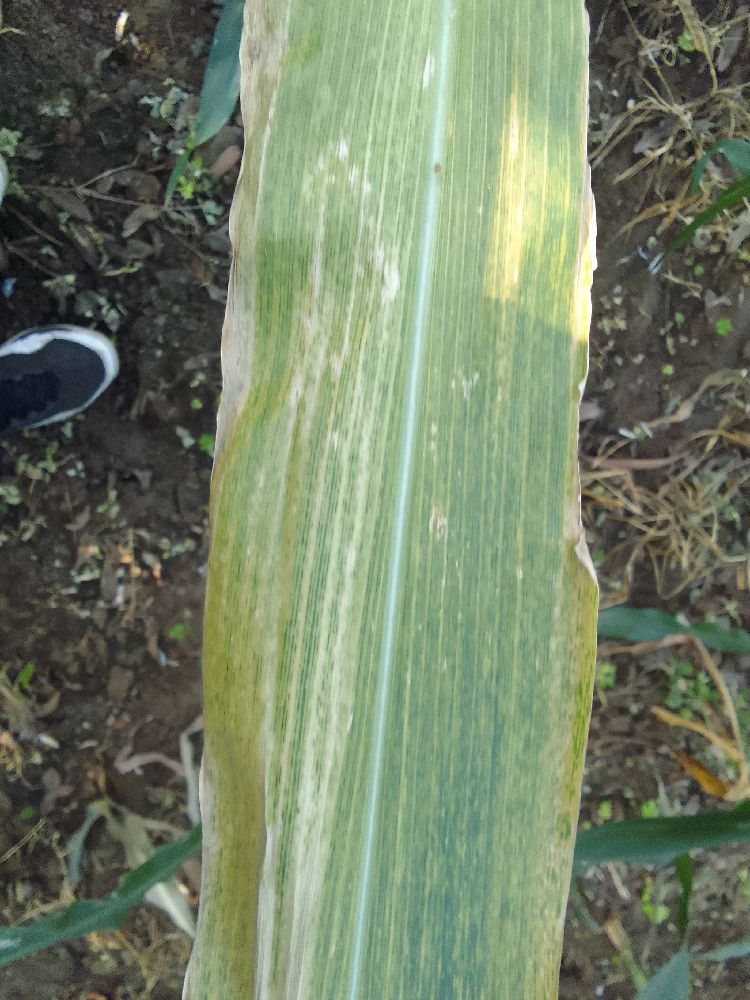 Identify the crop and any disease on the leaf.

maize, maize lethal necrosis
